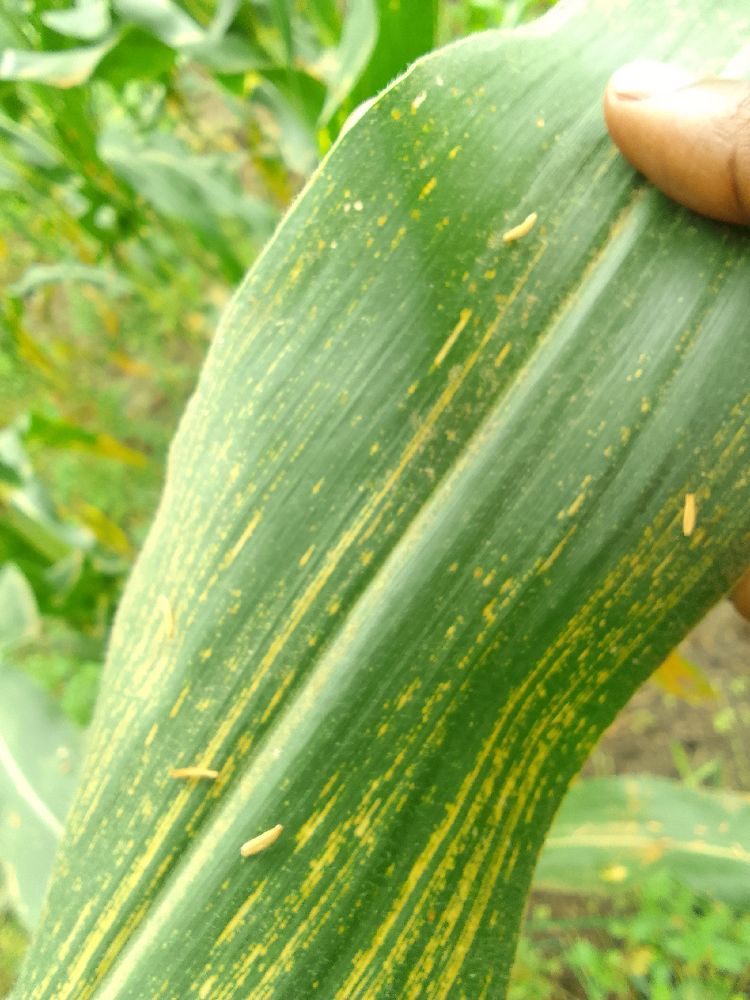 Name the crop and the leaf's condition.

maize, maize streak virus
